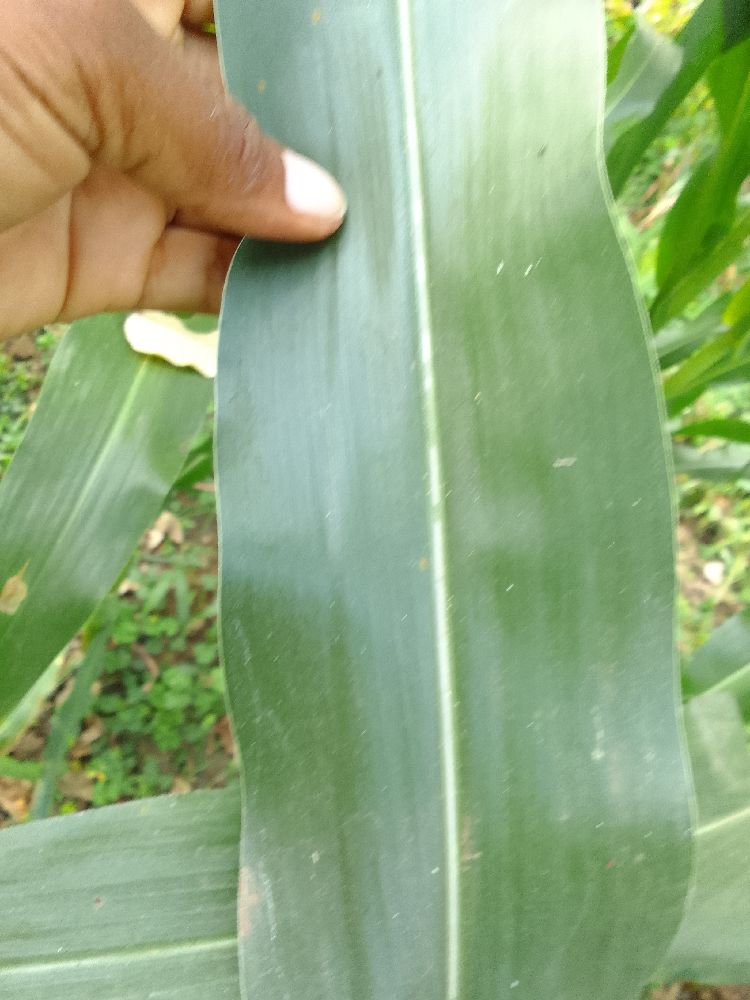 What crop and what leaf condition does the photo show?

maize, healthy
